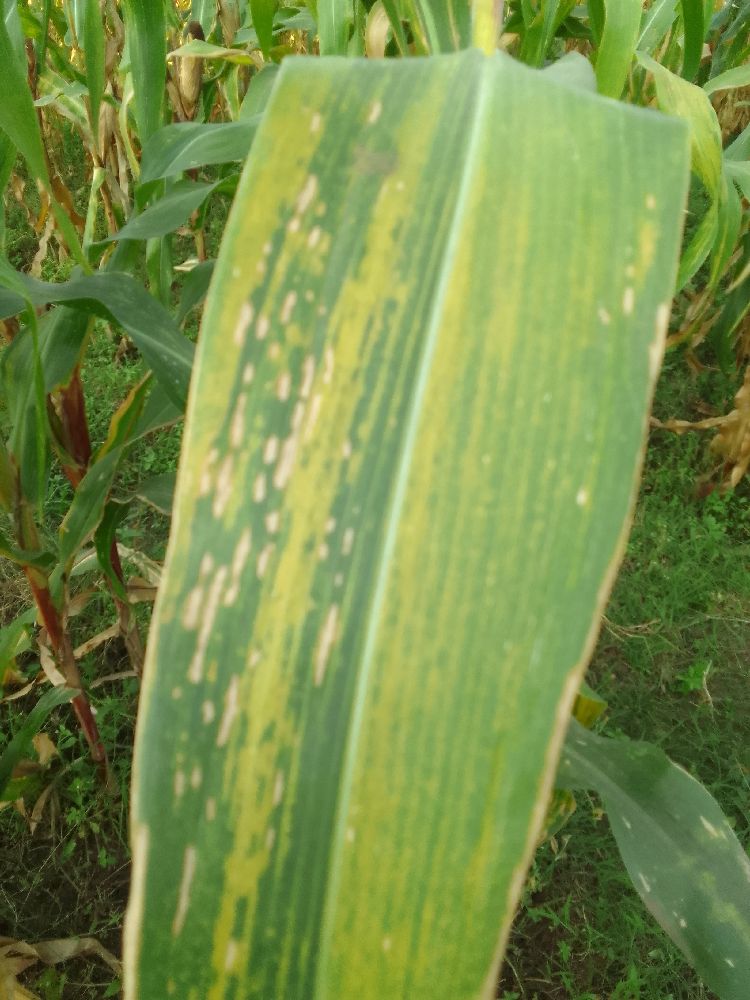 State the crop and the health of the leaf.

maize, maize lethal necrosis
